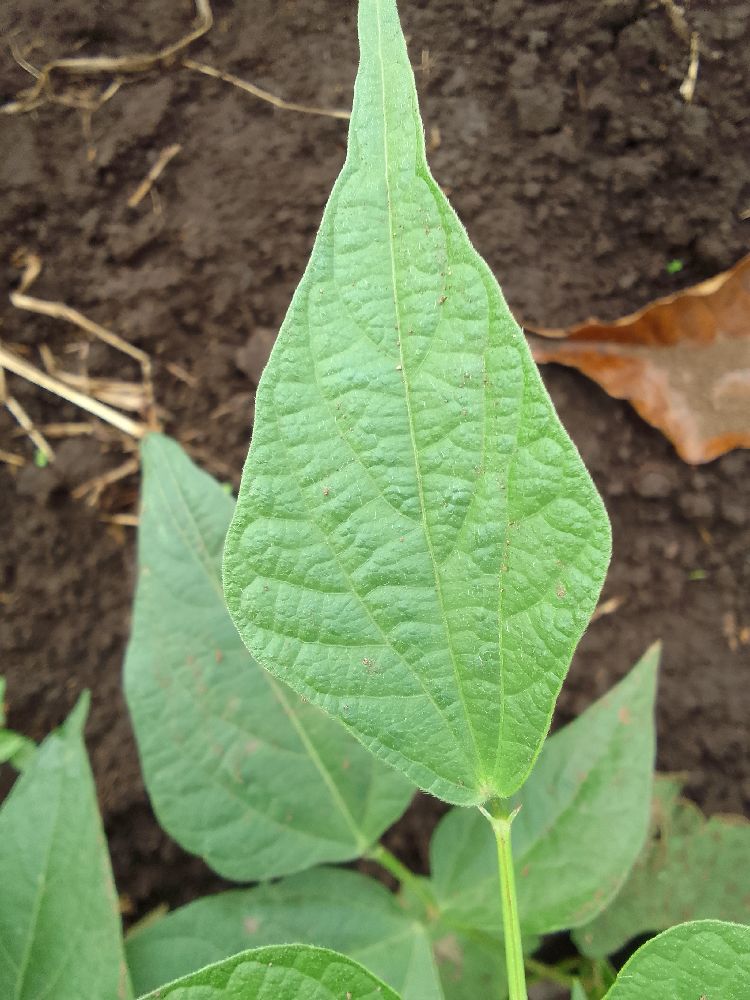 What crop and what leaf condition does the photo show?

common bean, healthy
